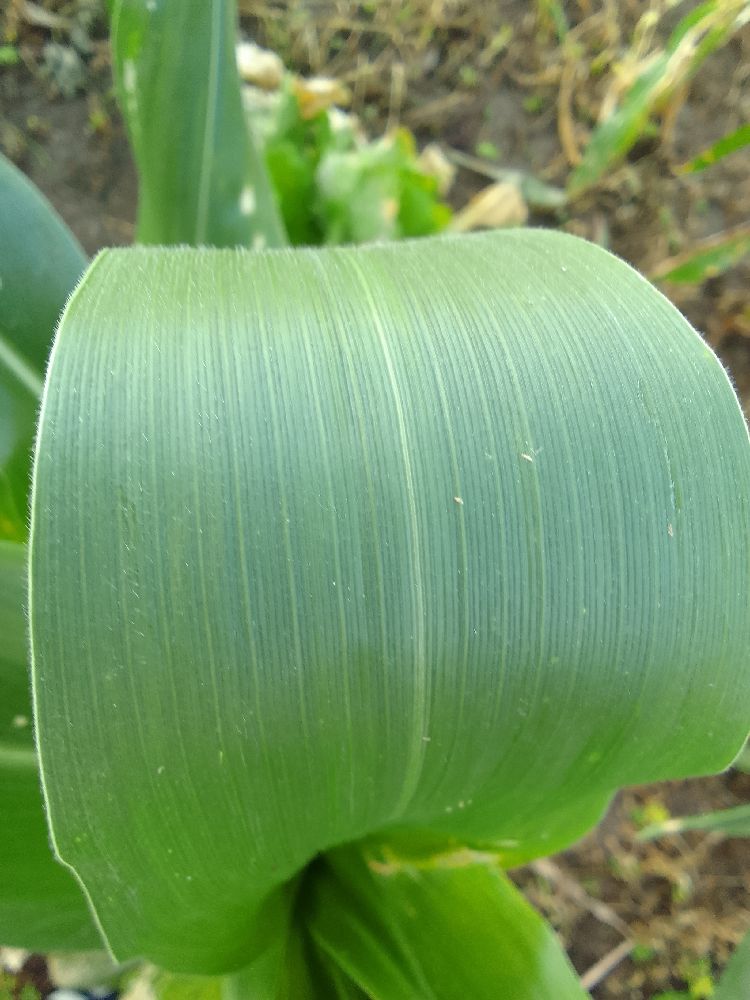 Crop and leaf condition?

maize, healthy
